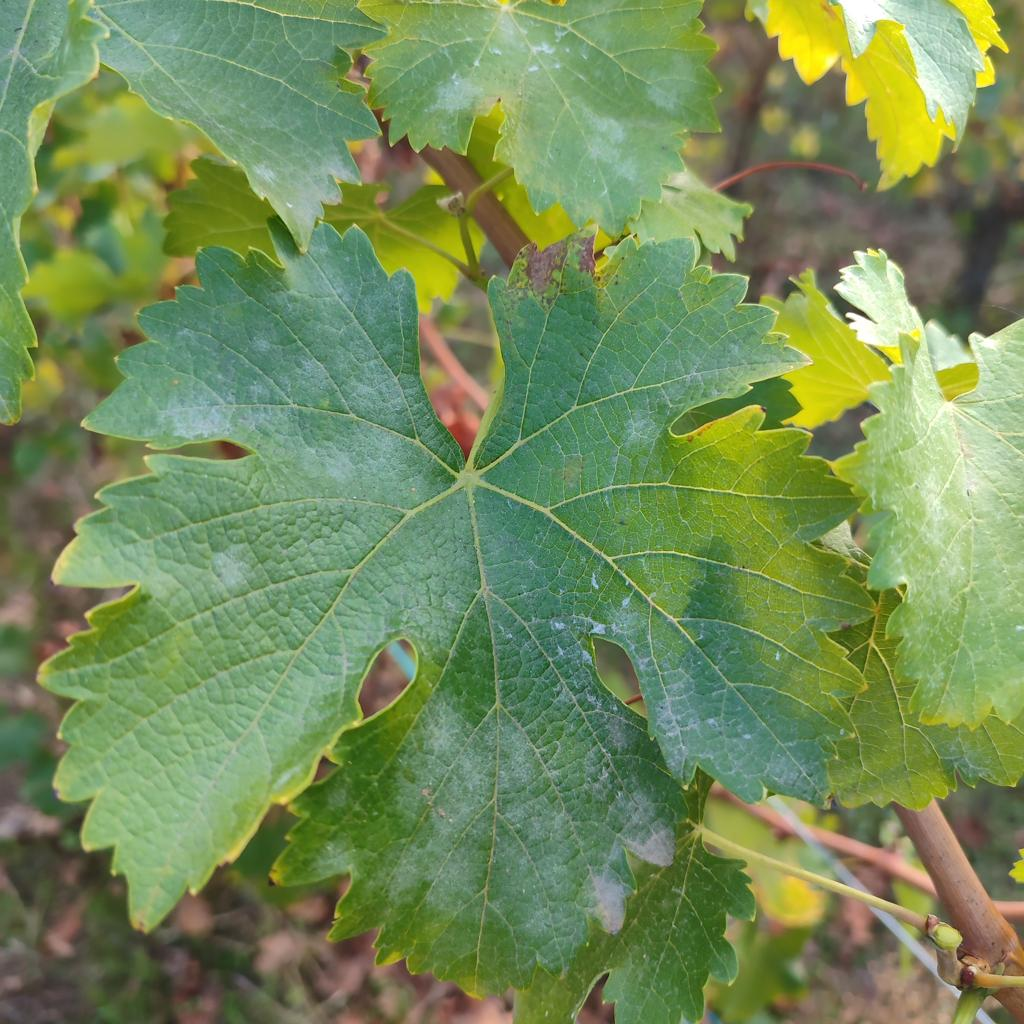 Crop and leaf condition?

grapevine, powdery mildew
